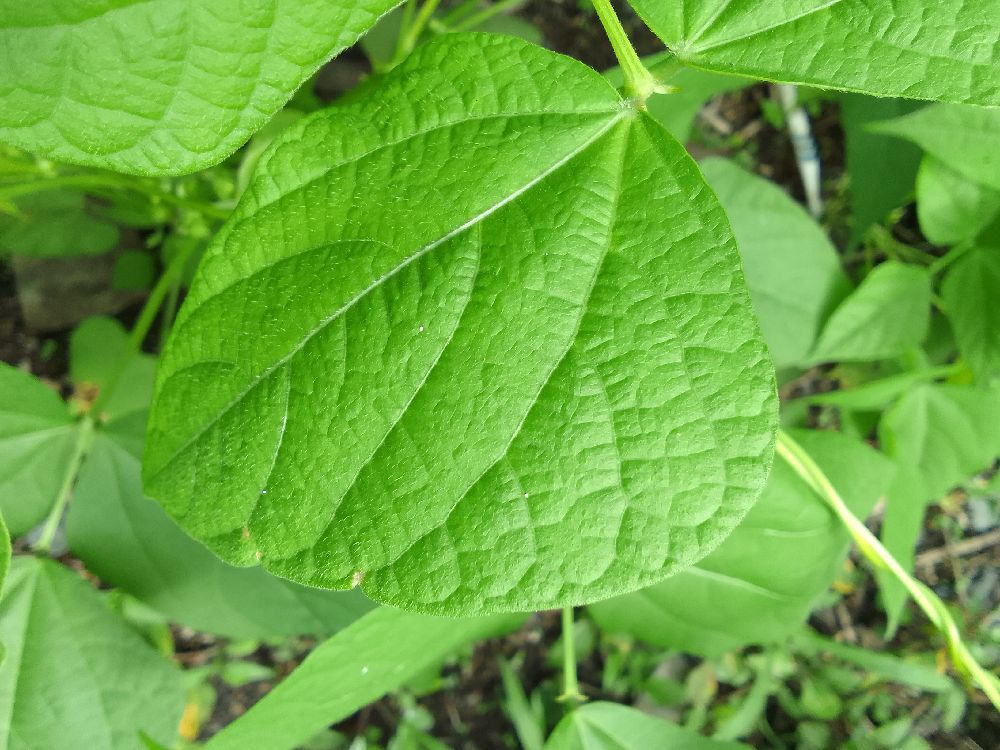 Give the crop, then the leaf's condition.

common bean, healthy
